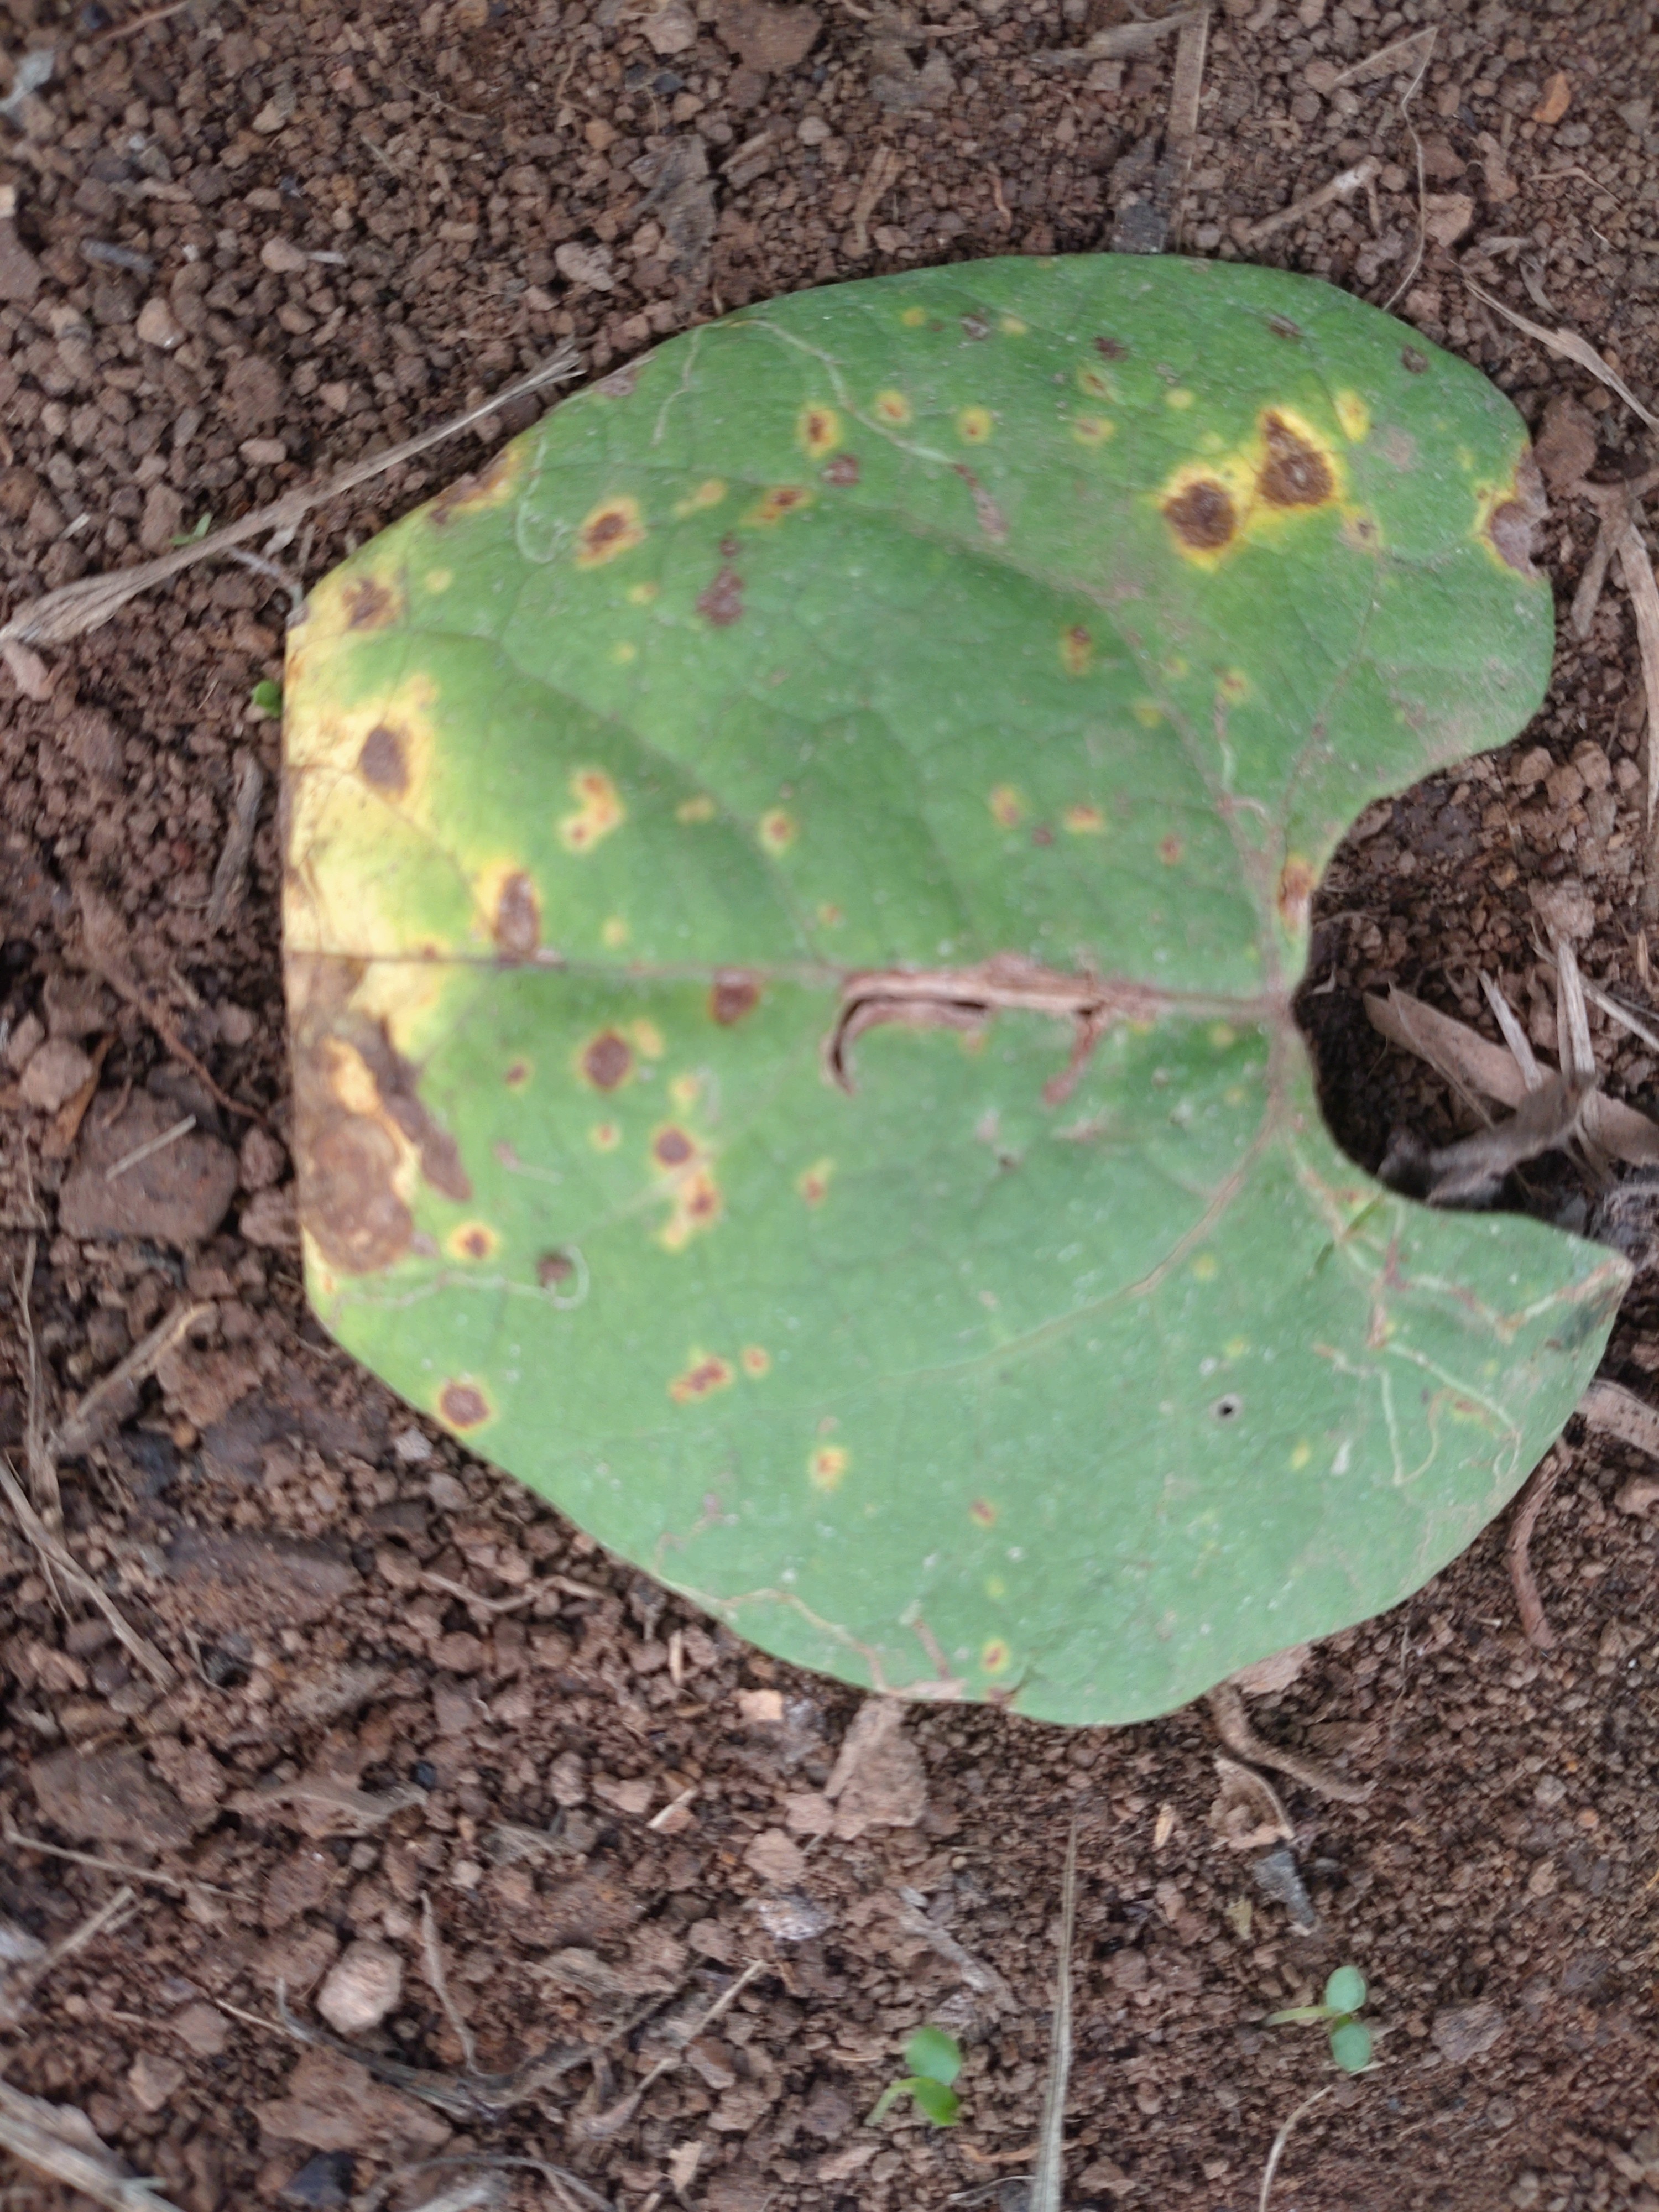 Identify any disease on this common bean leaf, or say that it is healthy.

rust
